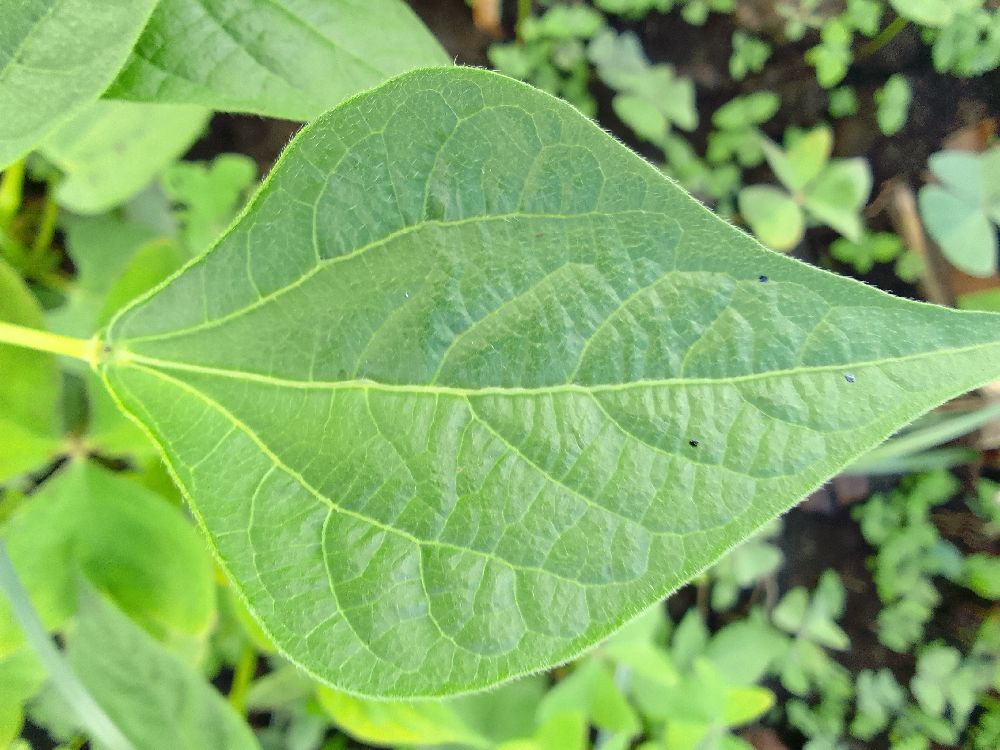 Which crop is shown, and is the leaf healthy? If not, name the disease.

common bean, healthy
